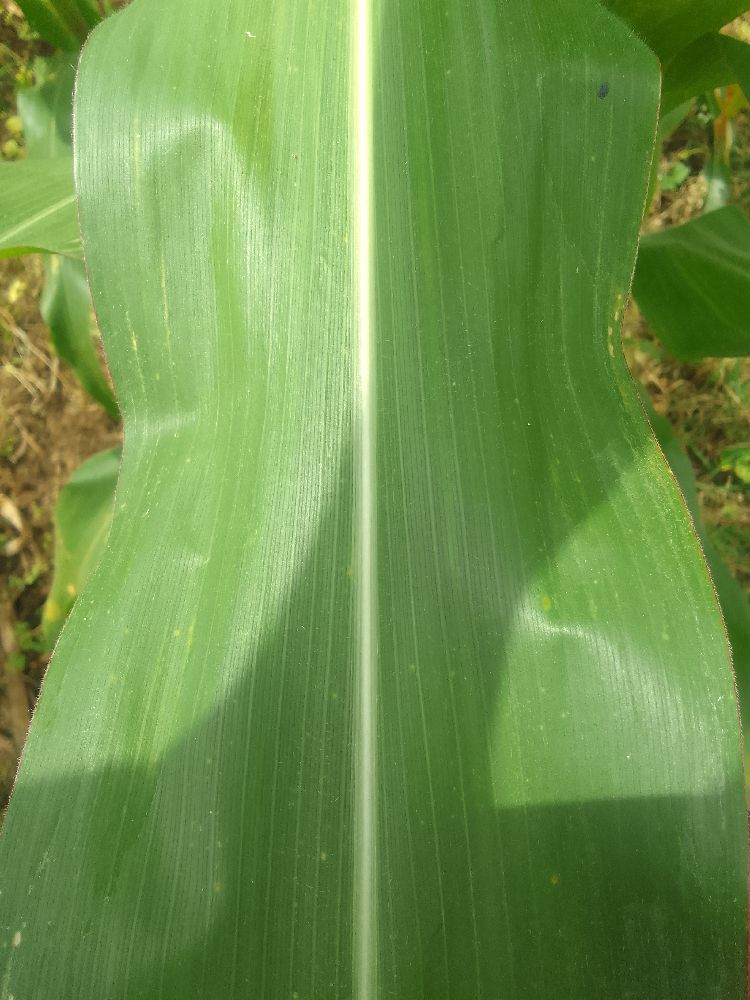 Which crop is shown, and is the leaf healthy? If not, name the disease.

maize, healthy
